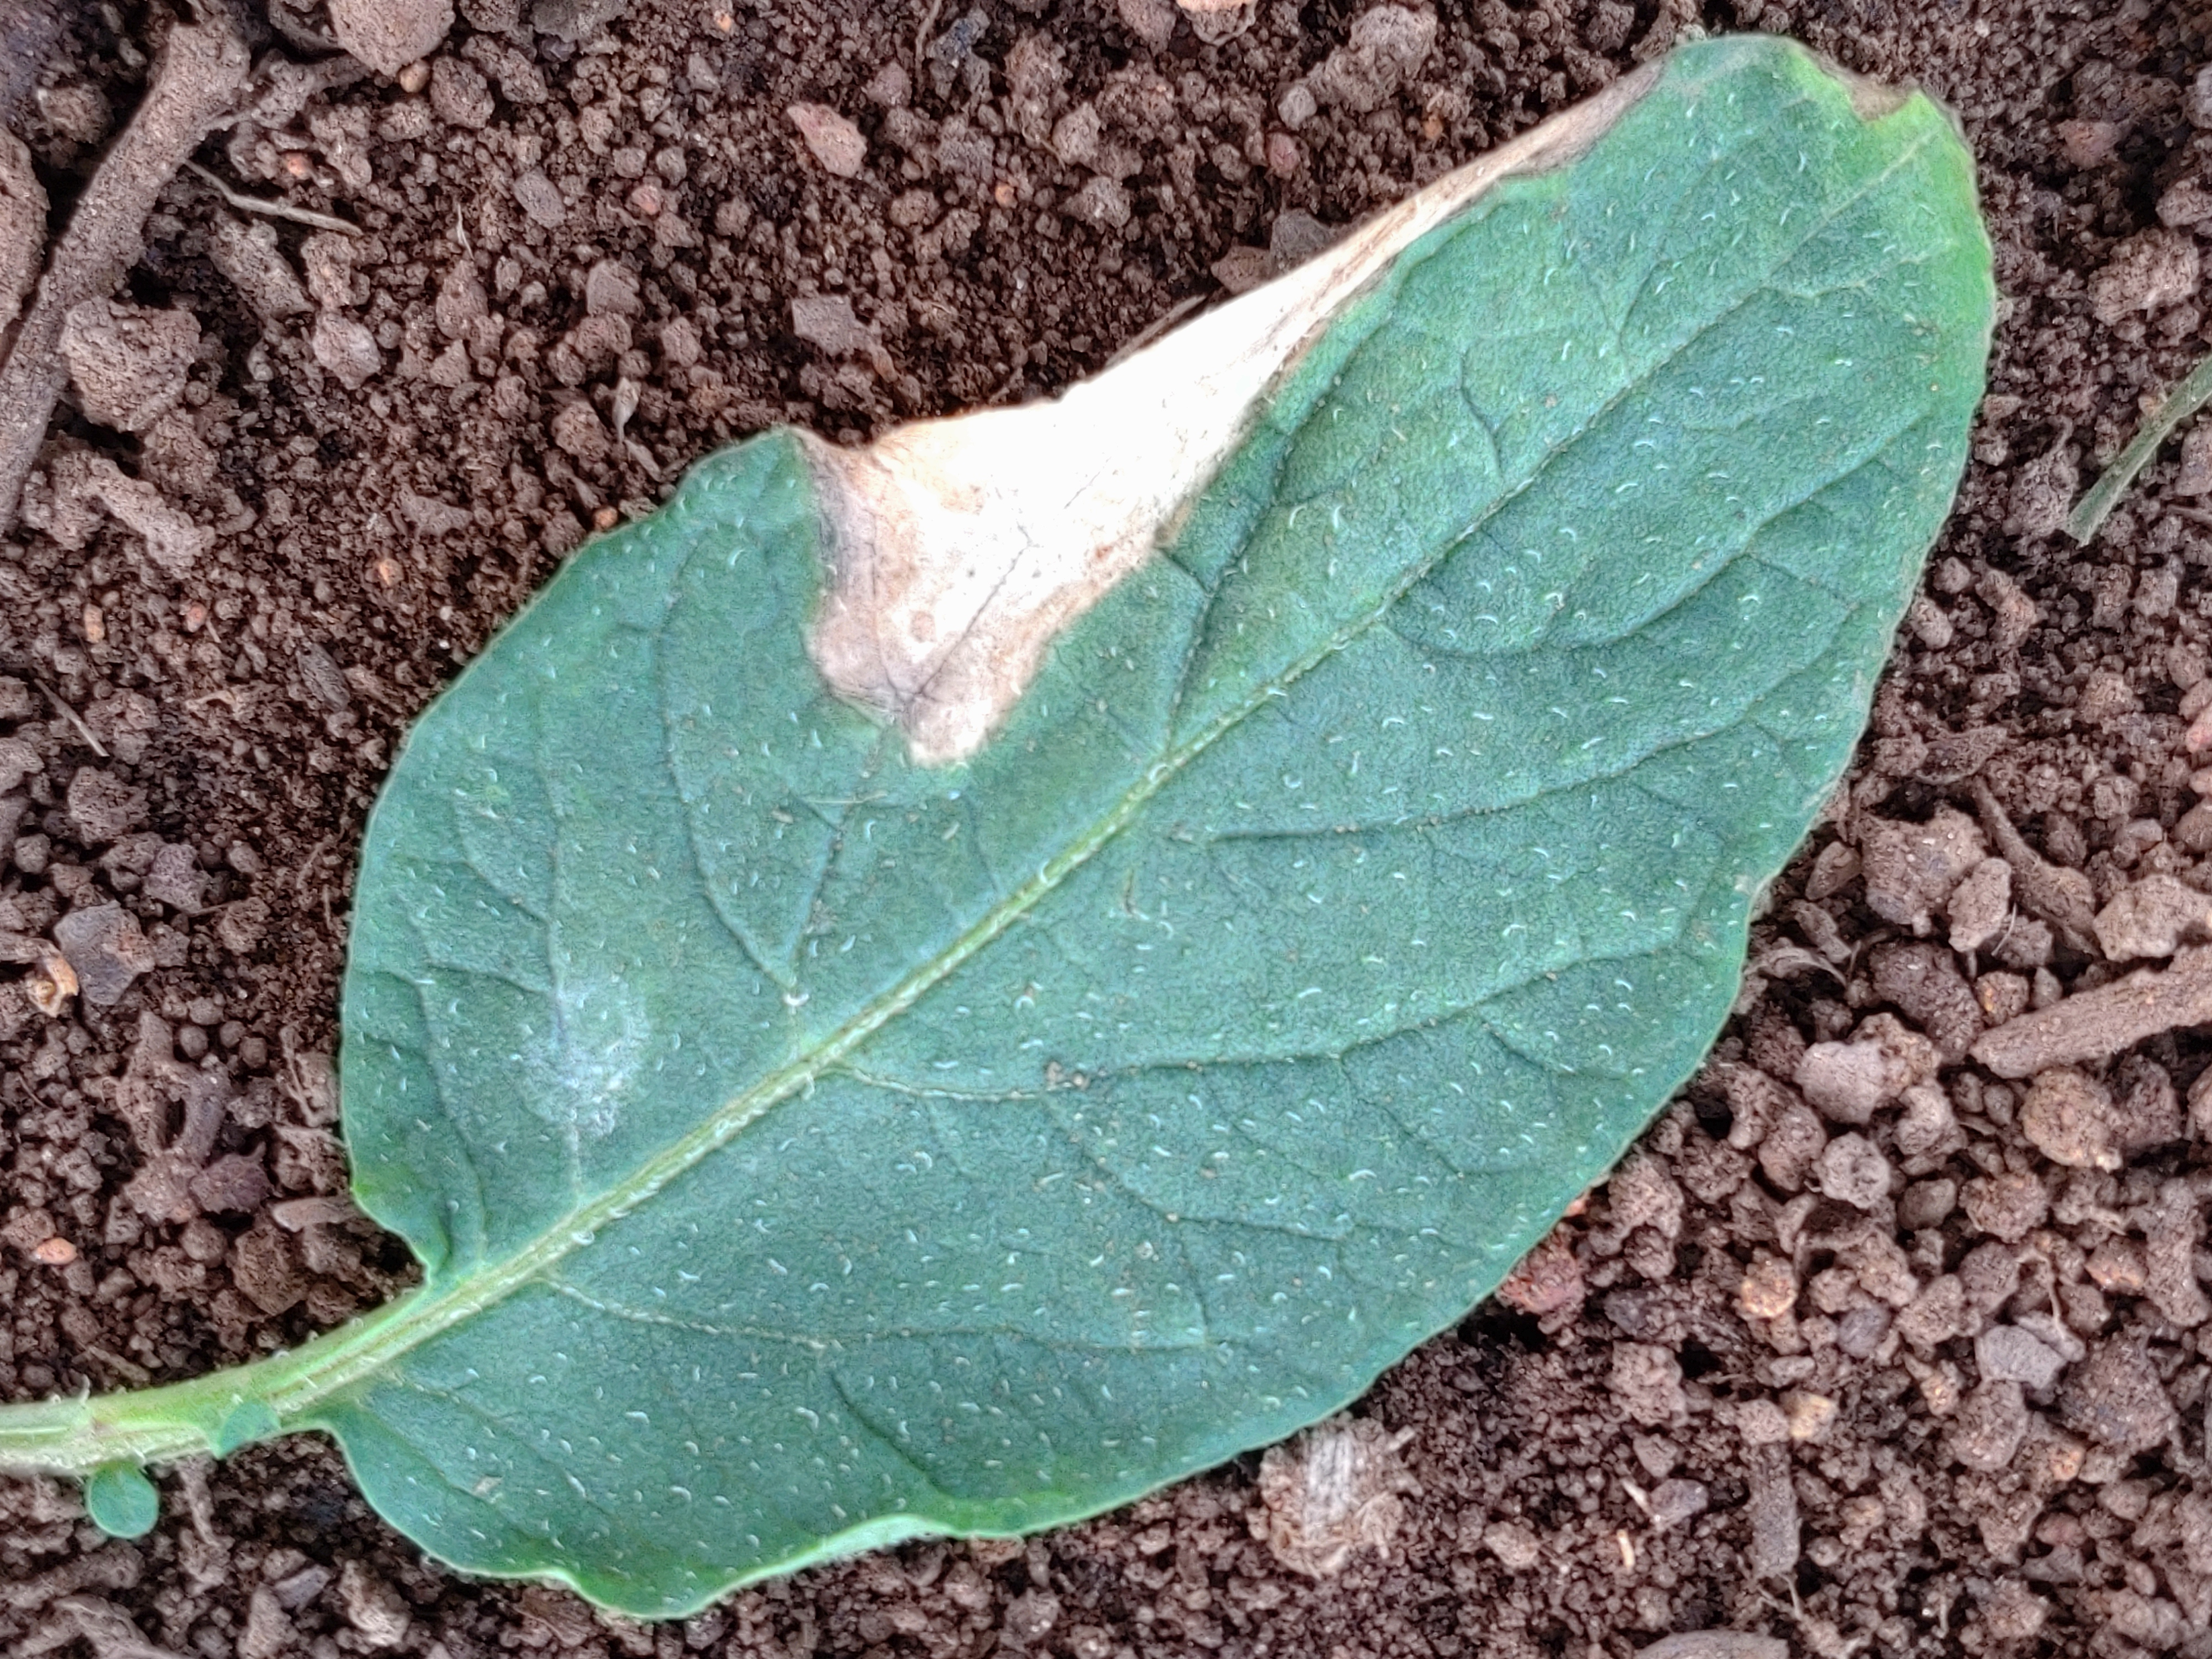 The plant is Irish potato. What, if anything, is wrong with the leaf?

early blight
